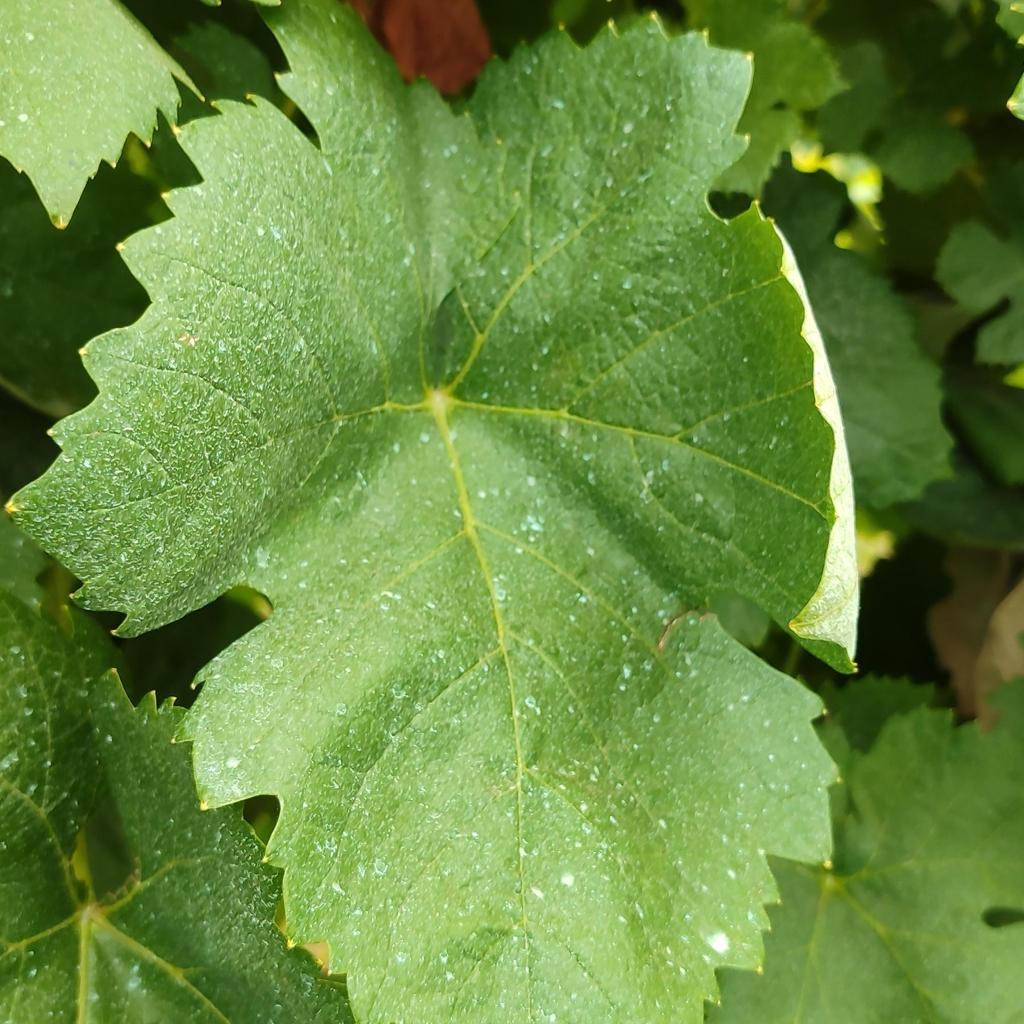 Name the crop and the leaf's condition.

grapevine, healthy
